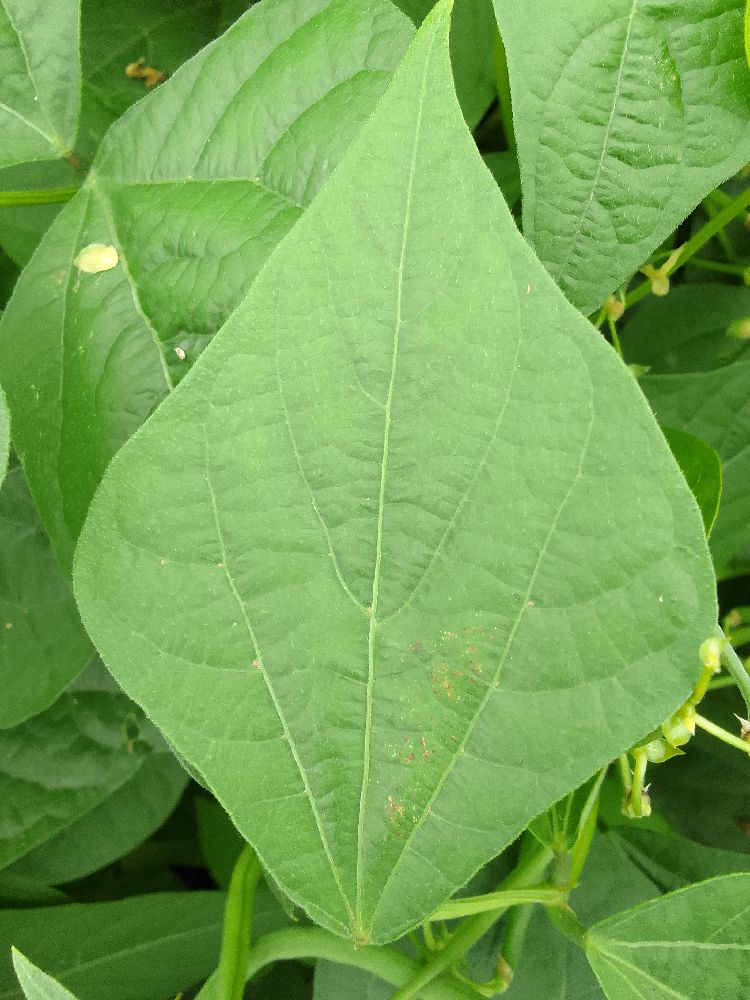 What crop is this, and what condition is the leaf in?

common bean, healthy
